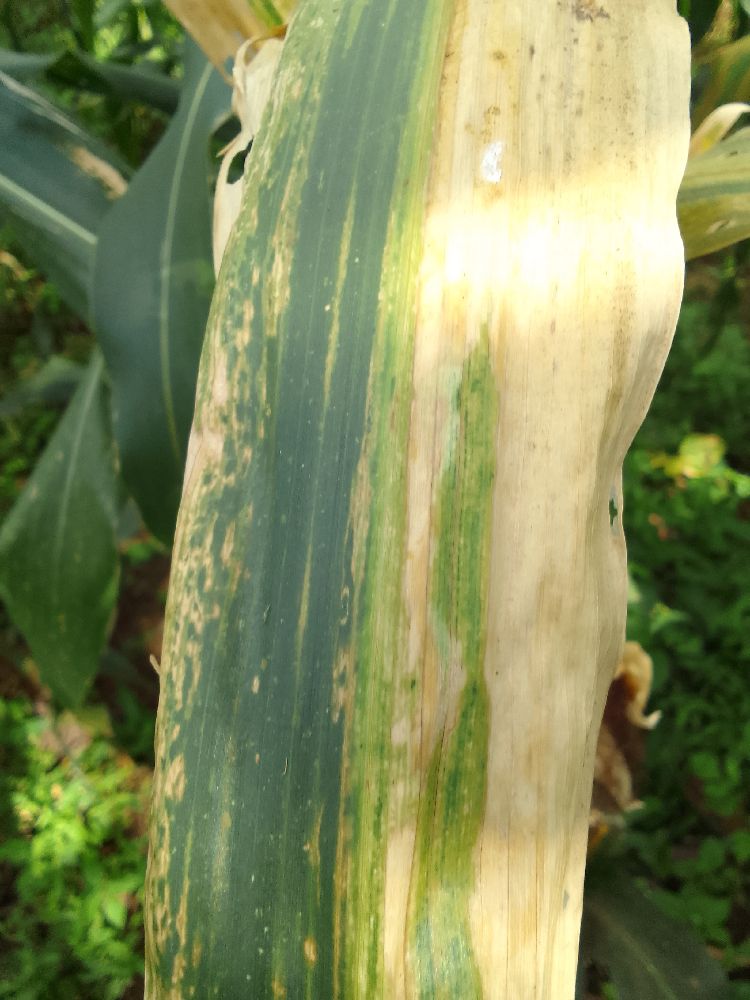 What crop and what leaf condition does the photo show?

maize, maize lethal necrosis
